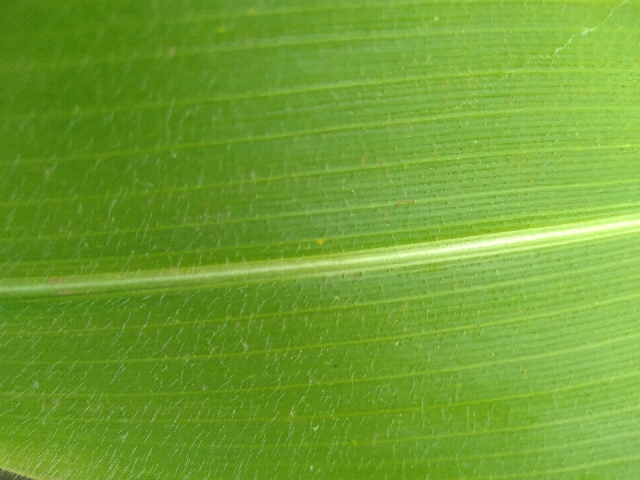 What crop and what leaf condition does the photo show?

maize, healthy
